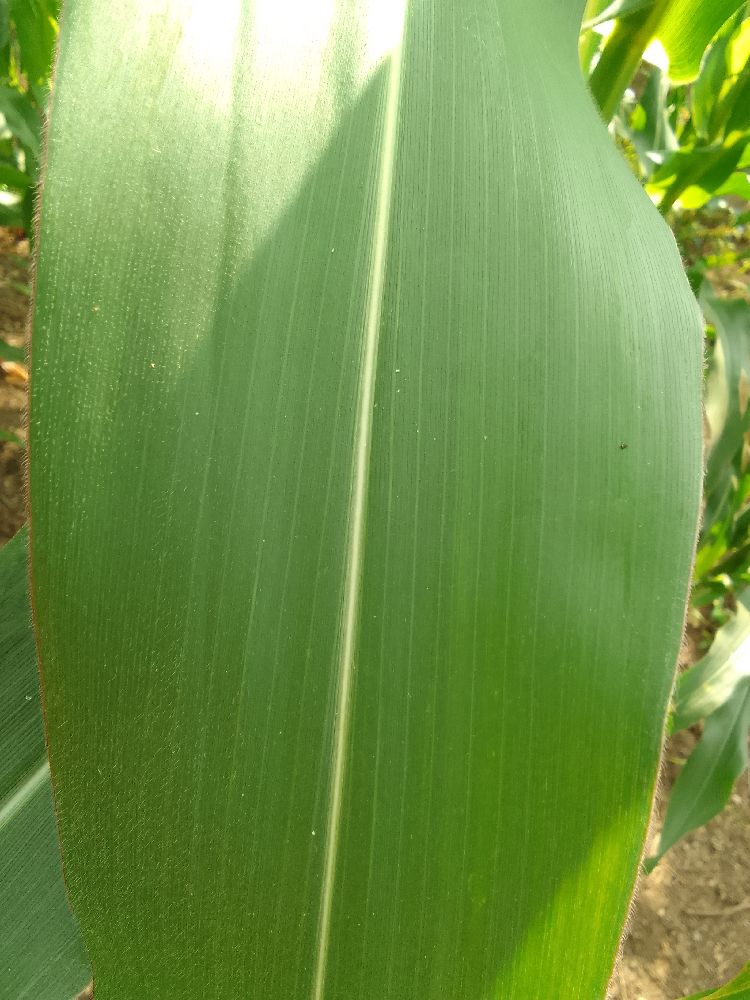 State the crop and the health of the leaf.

maize, healthy
